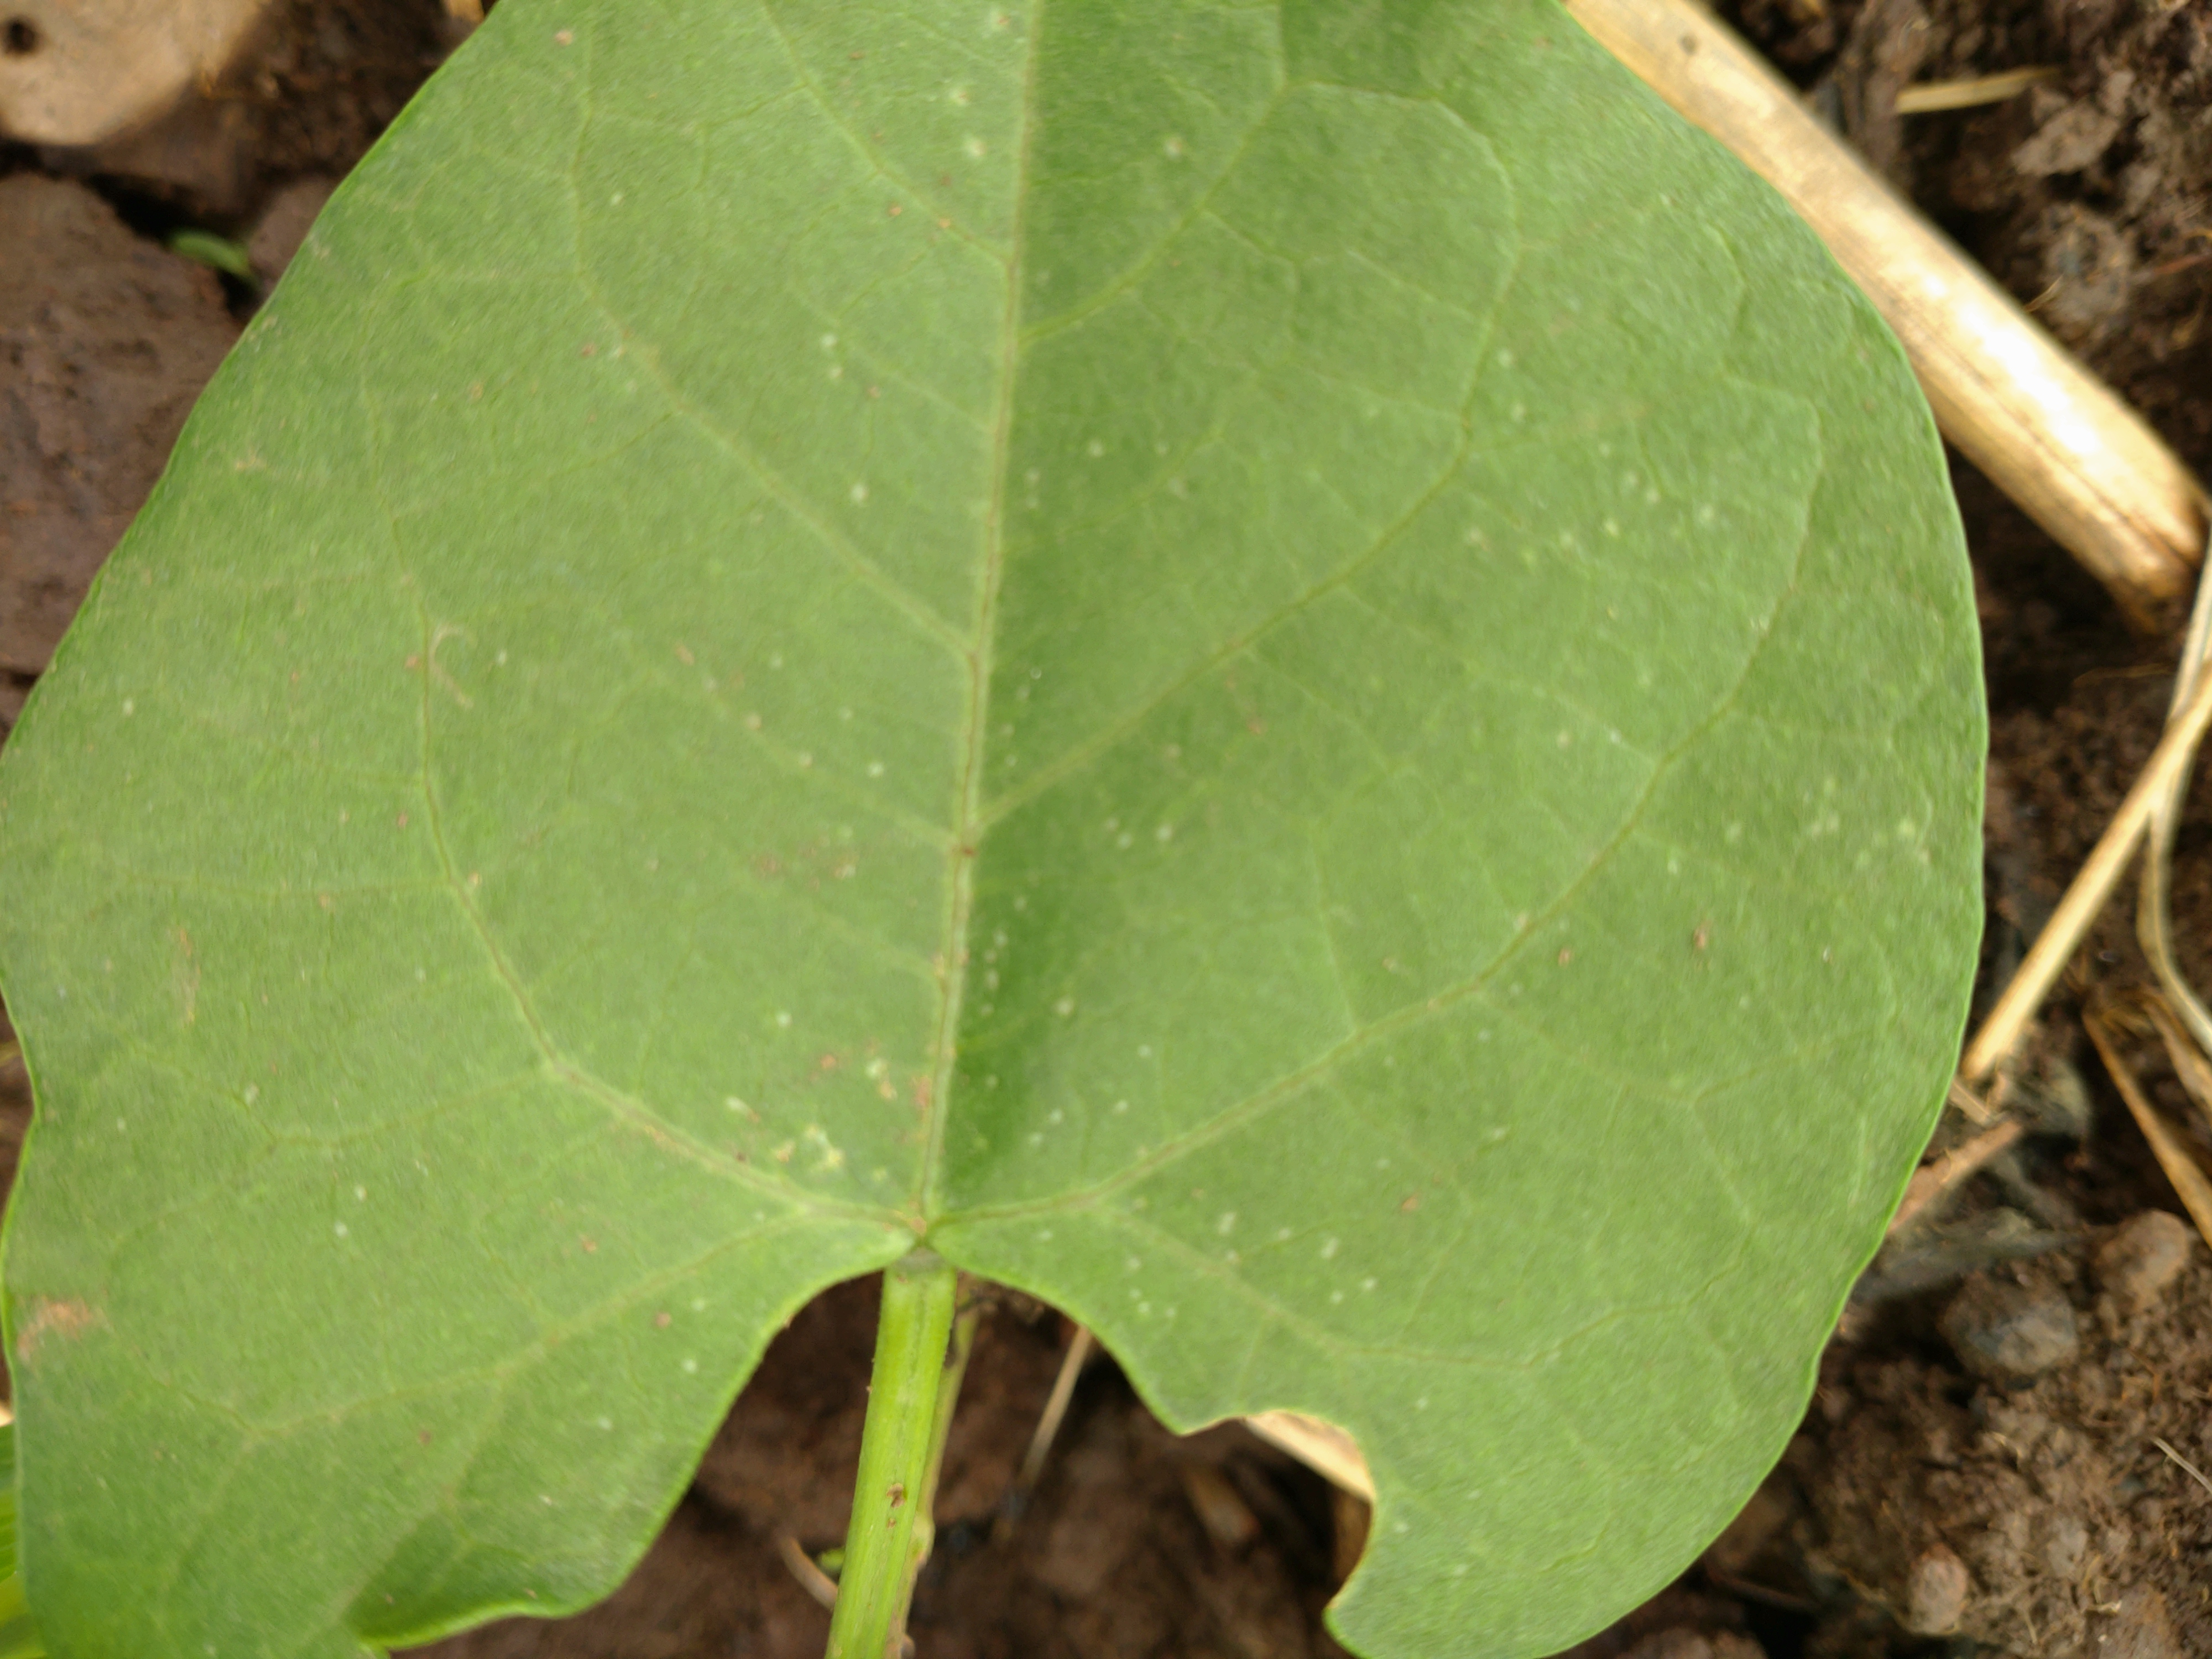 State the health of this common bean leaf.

healthy
